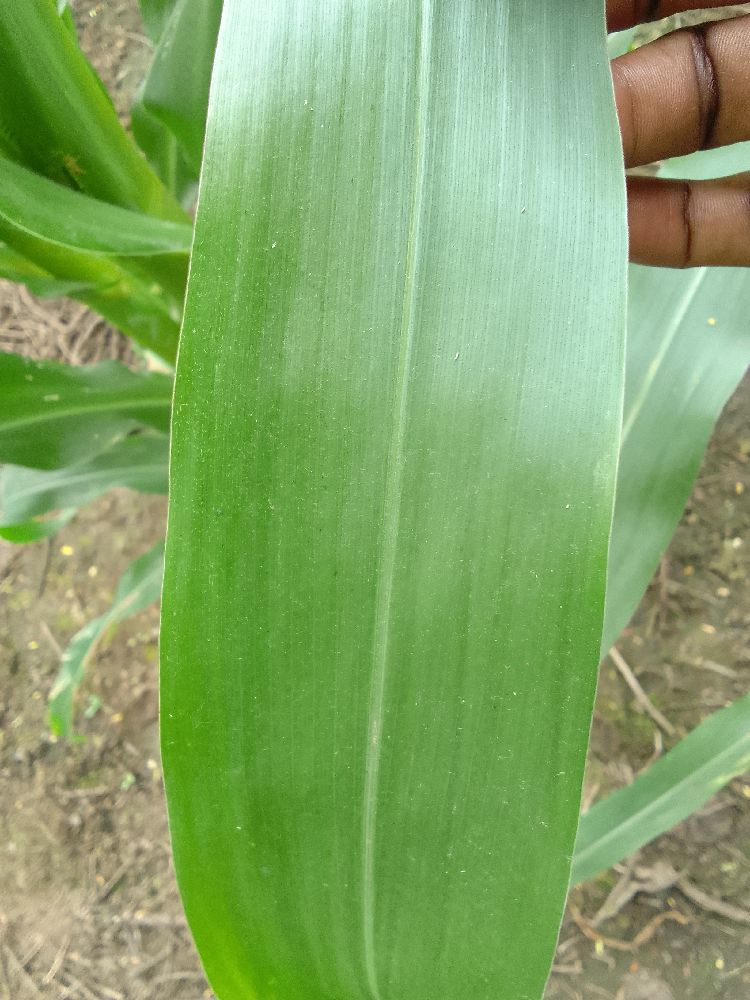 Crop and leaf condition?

maize, healthy
